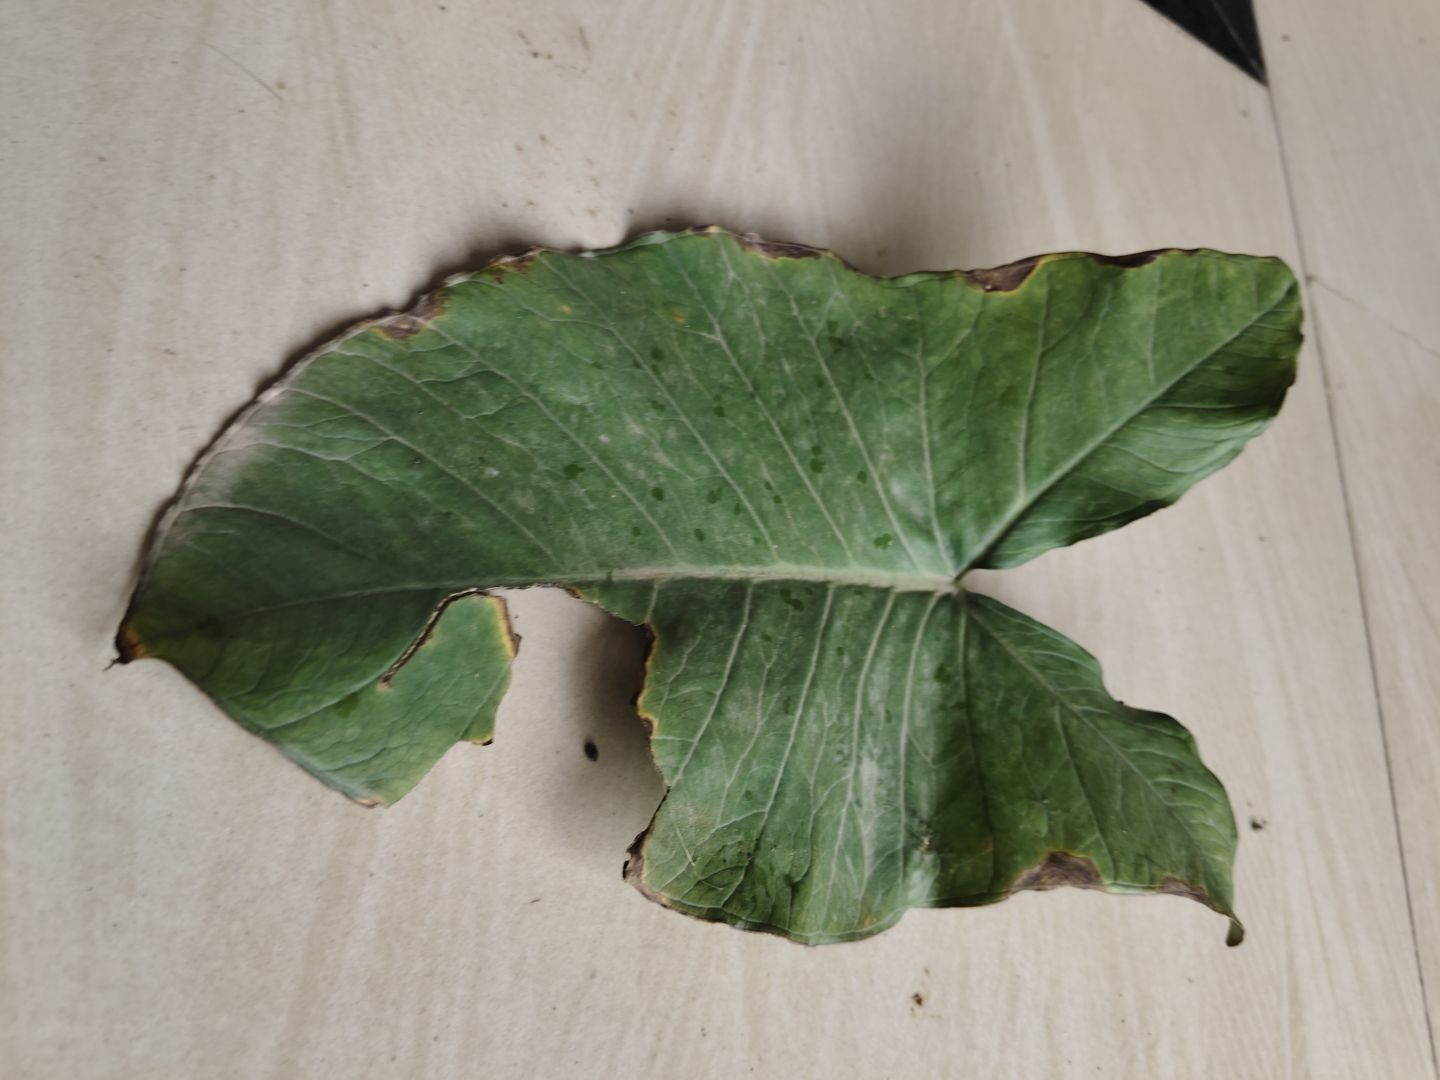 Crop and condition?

taro, leaf blight
